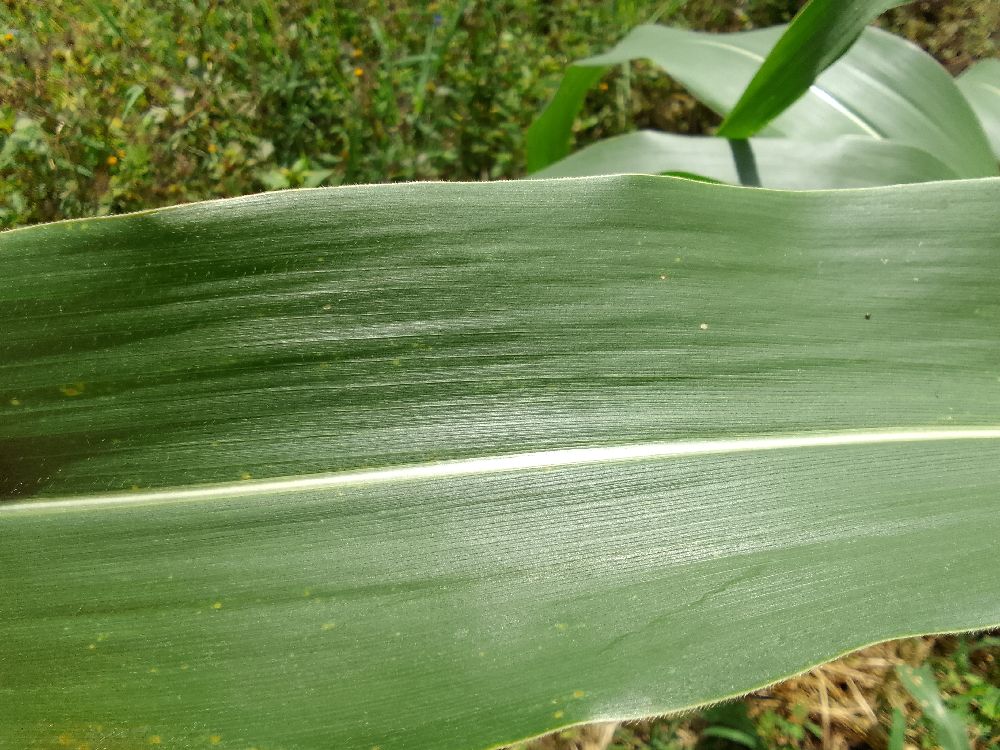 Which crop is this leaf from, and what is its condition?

maize, healthy
